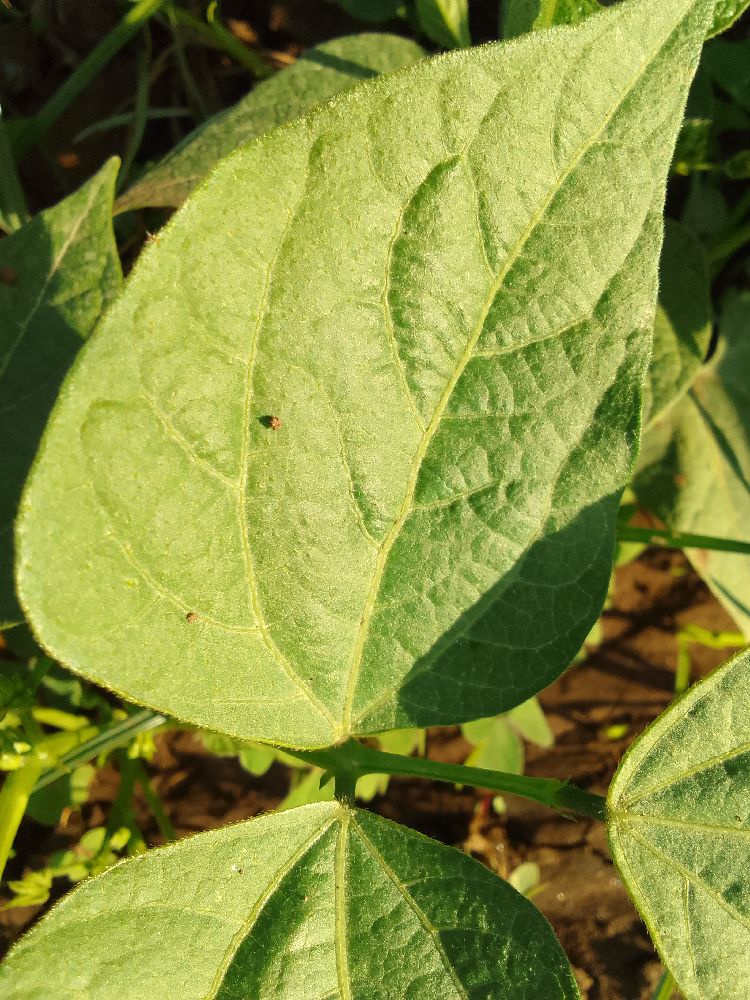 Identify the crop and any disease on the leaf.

common bean, healthy
